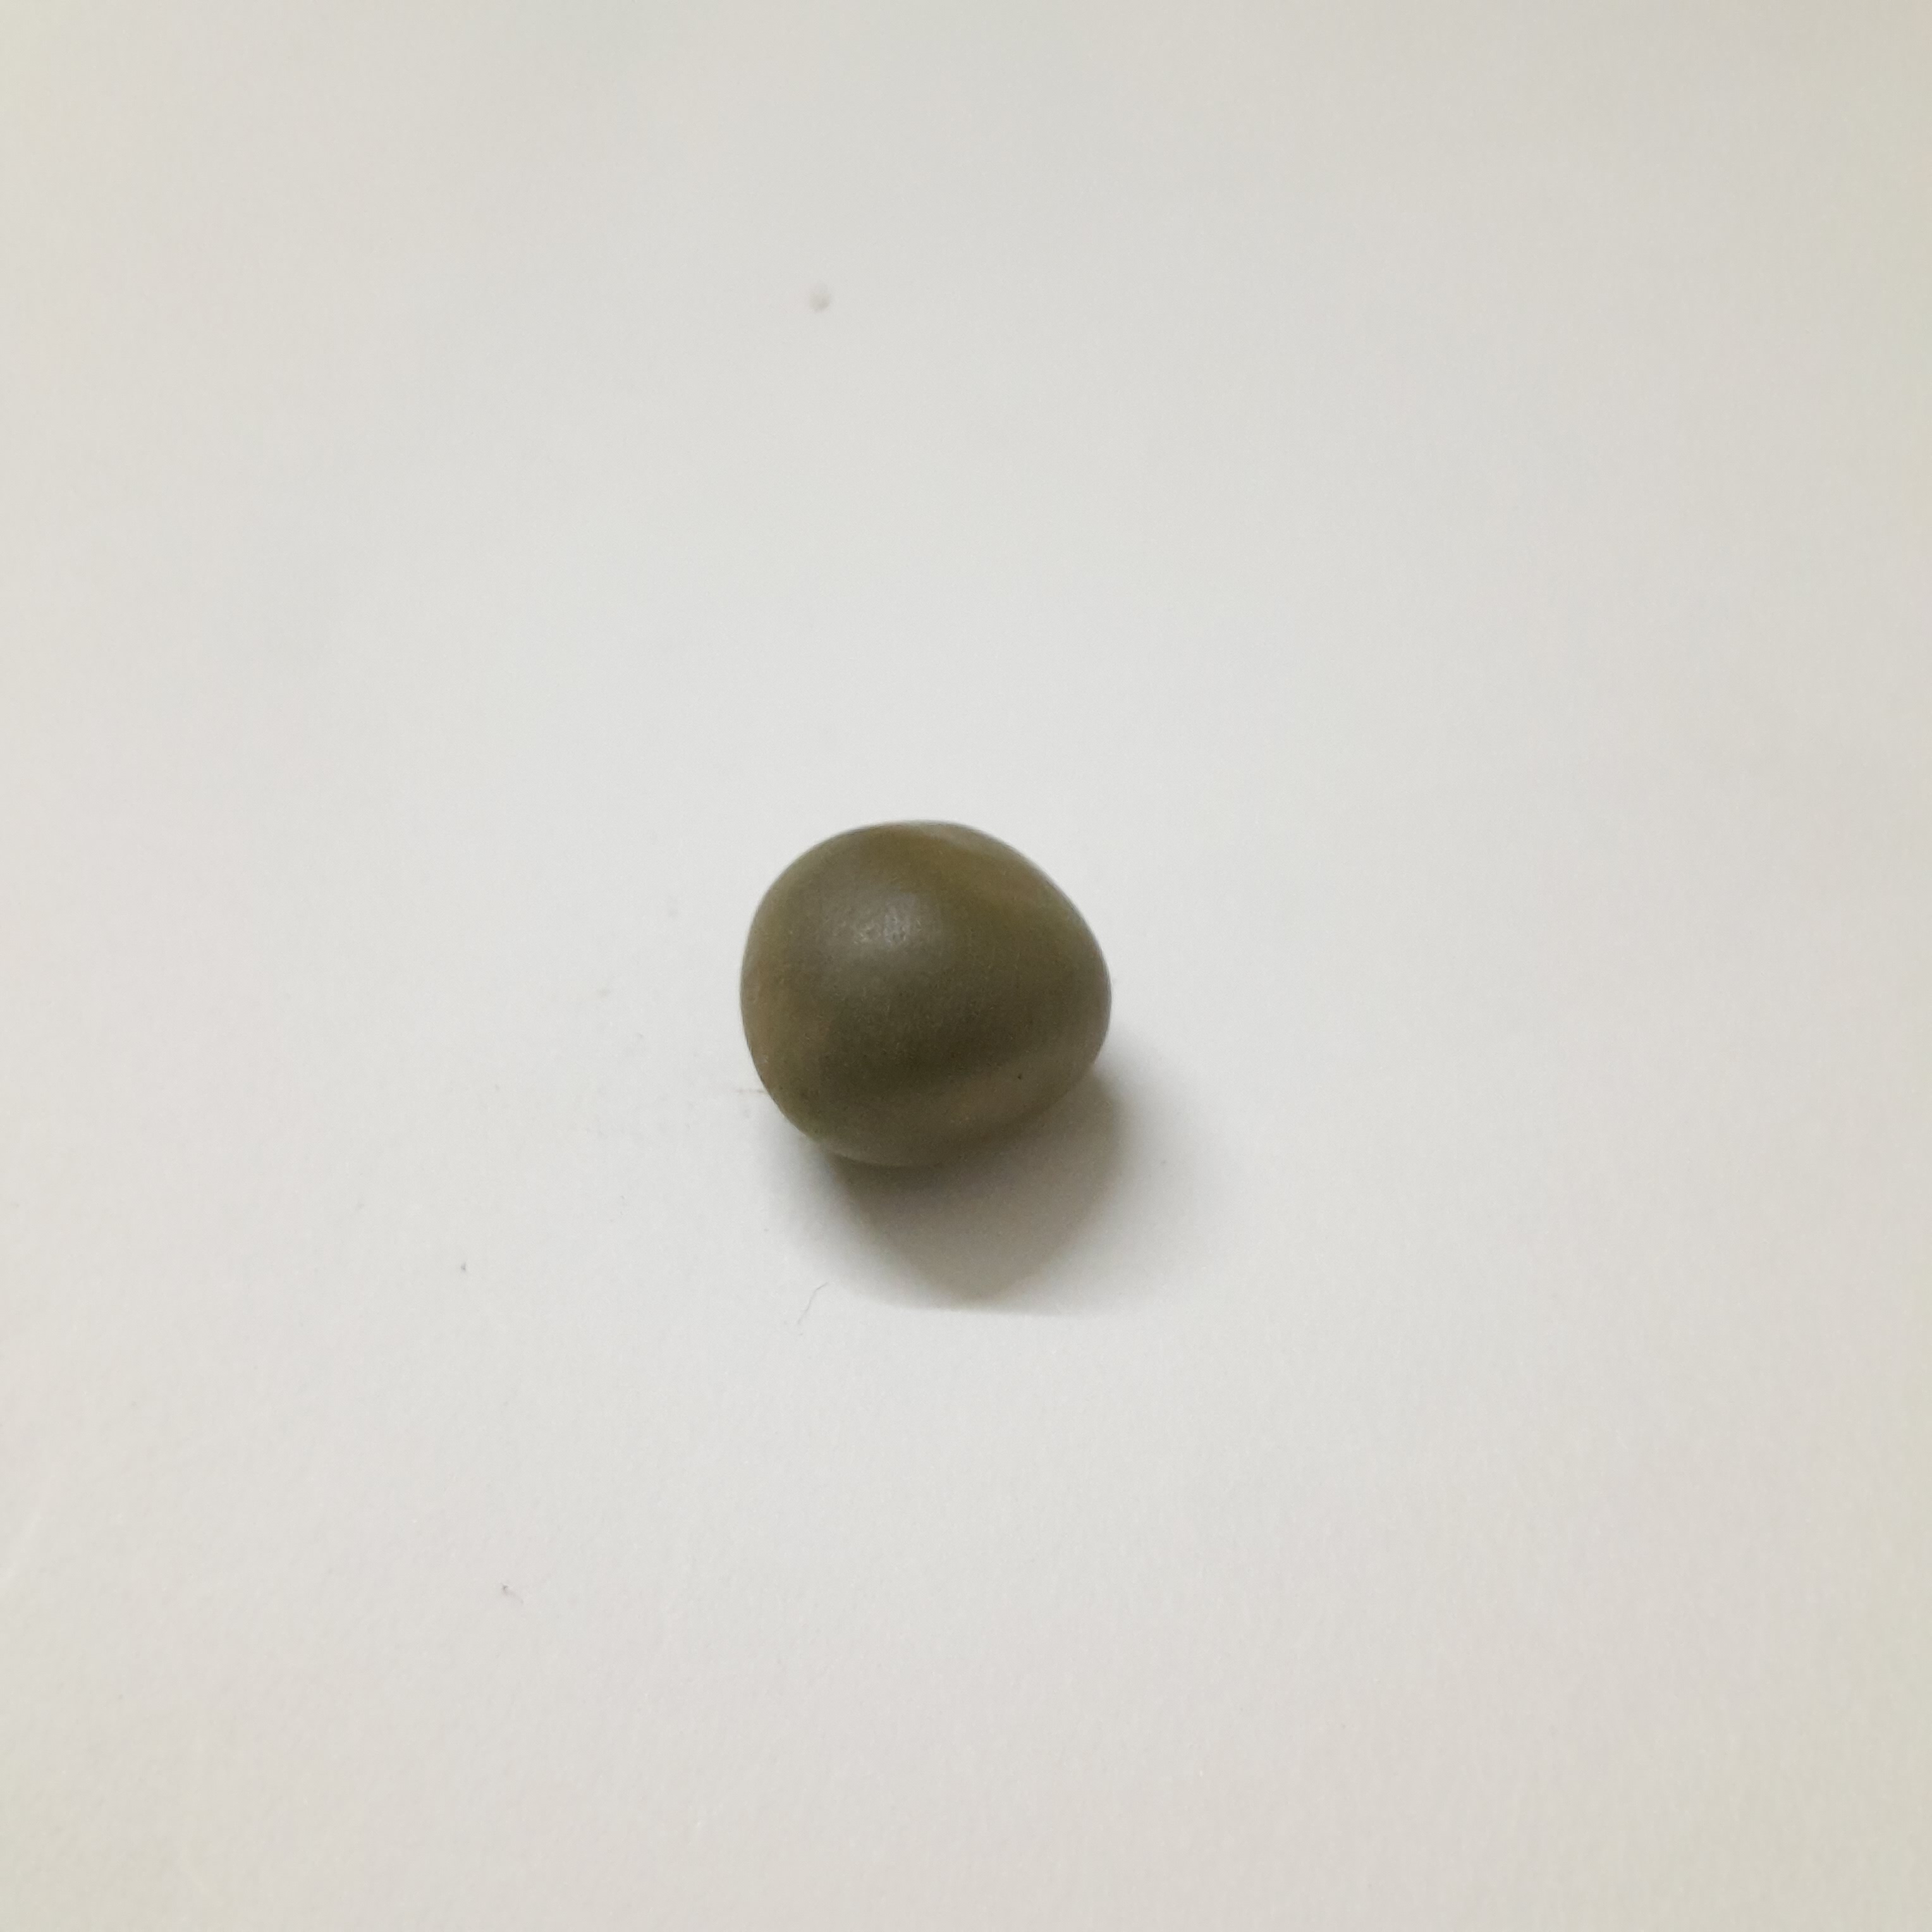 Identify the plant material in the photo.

sagargota
